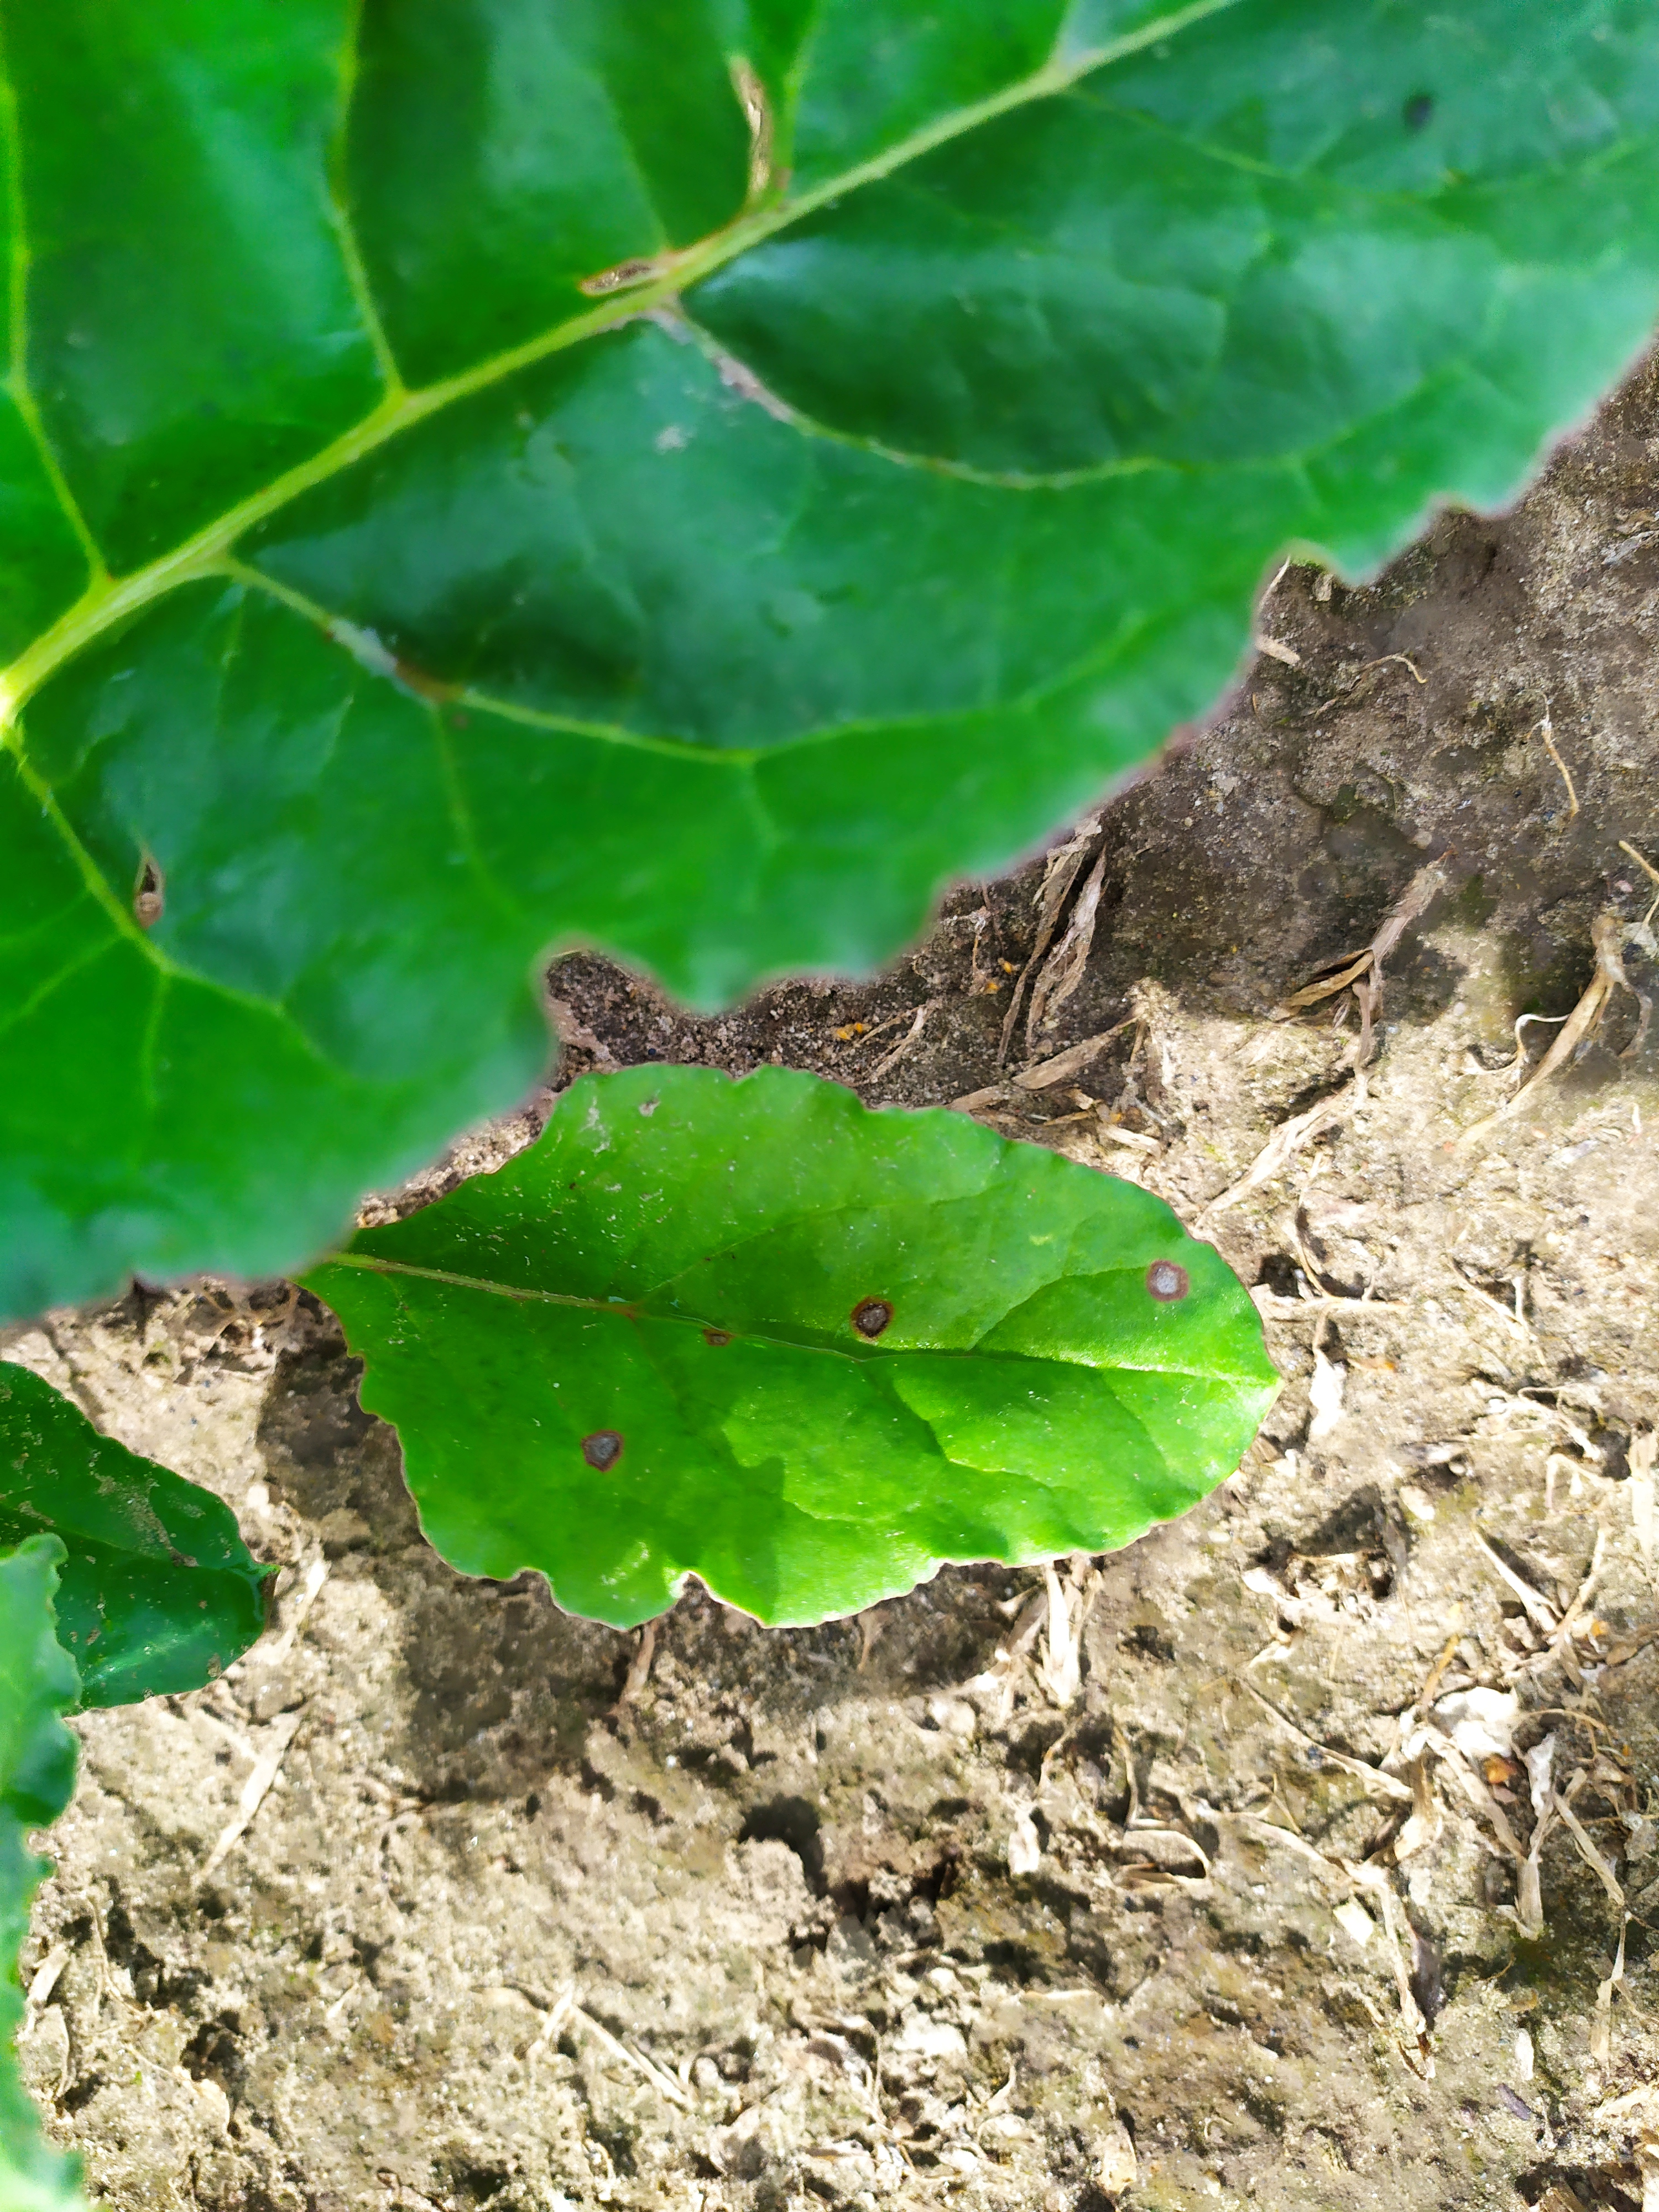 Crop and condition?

beet, cercospora
